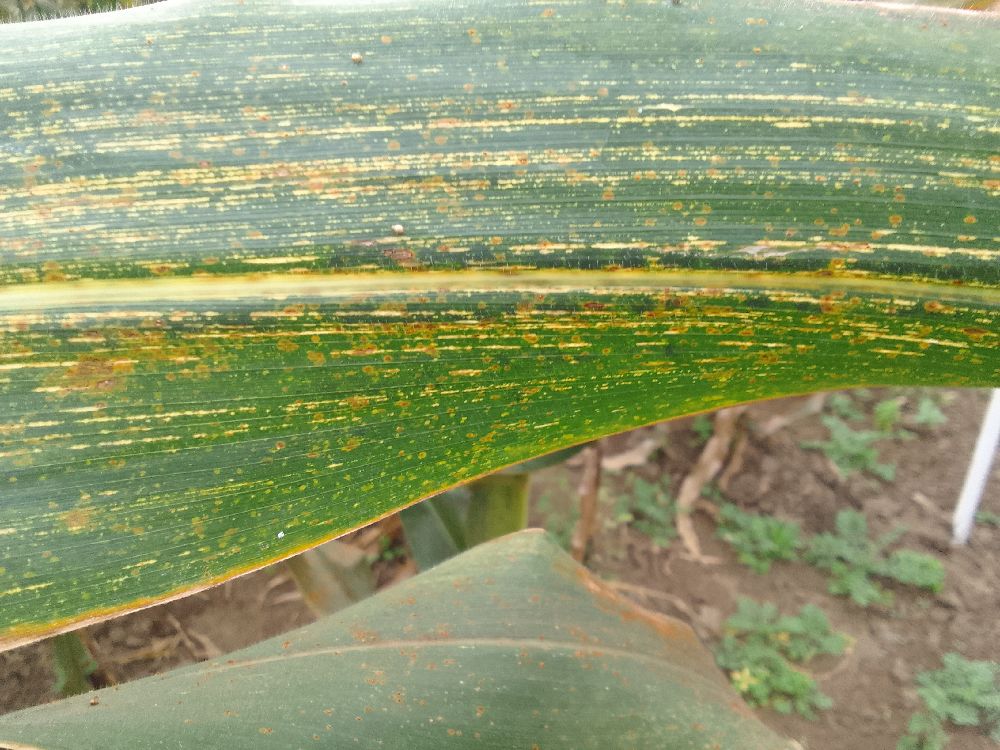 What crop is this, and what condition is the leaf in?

maize, maize streak virus
